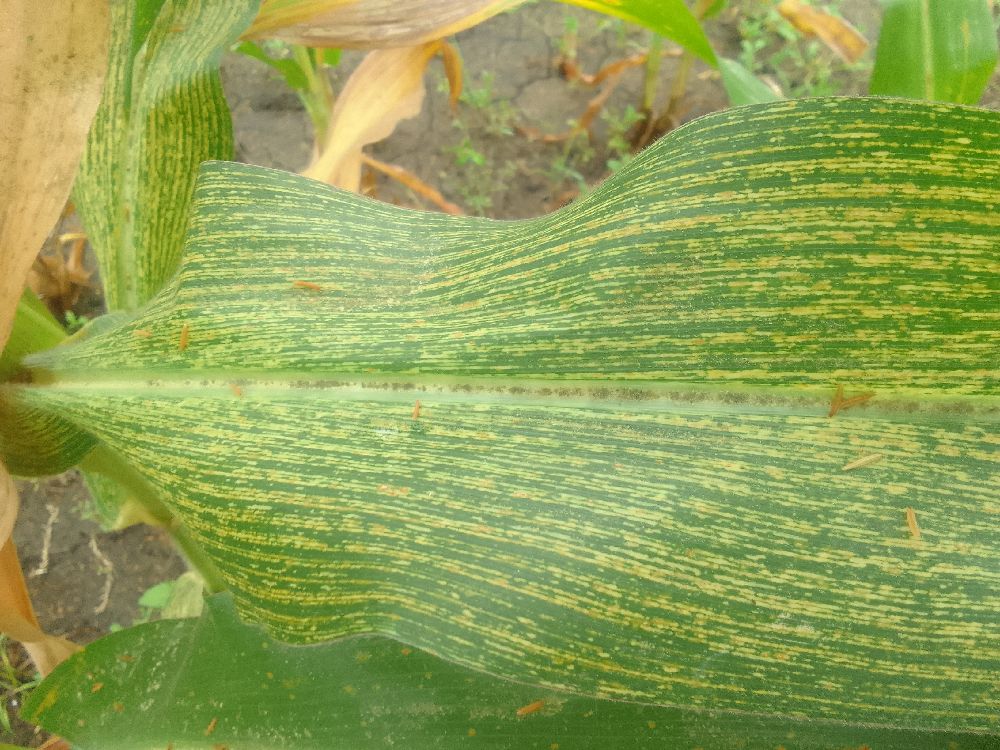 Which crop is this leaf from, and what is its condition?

maize, maize streak virus
